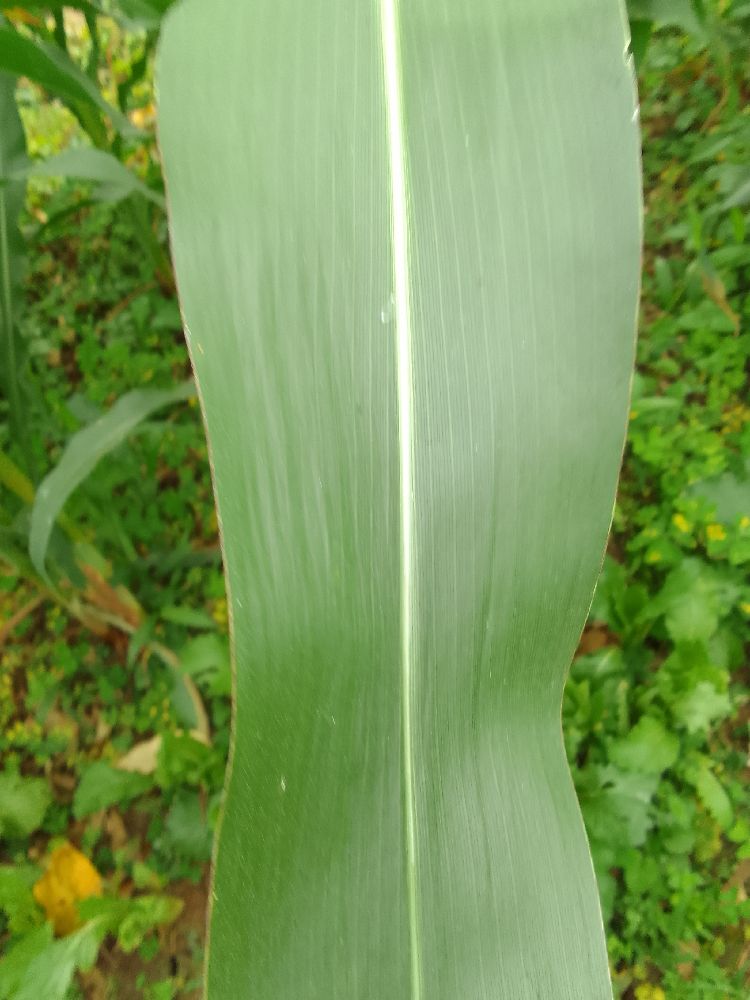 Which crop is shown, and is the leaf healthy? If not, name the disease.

maize, healthy
